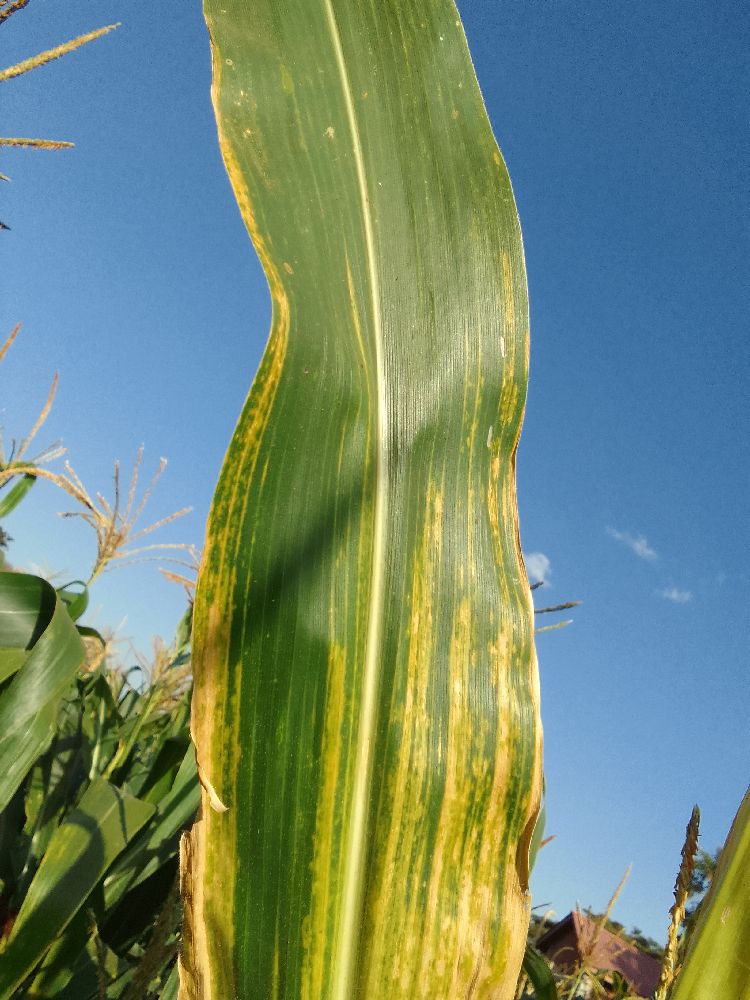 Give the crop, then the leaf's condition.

maize, maize lethal necrosis
